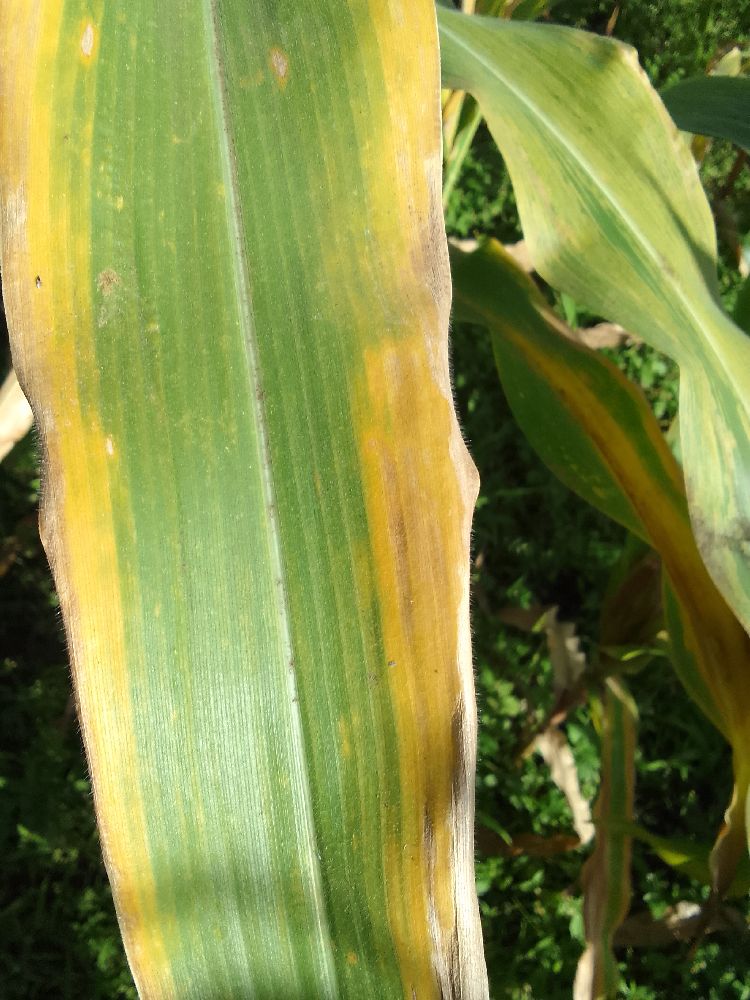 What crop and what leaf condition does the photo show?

maize, maize lethal necrosis
